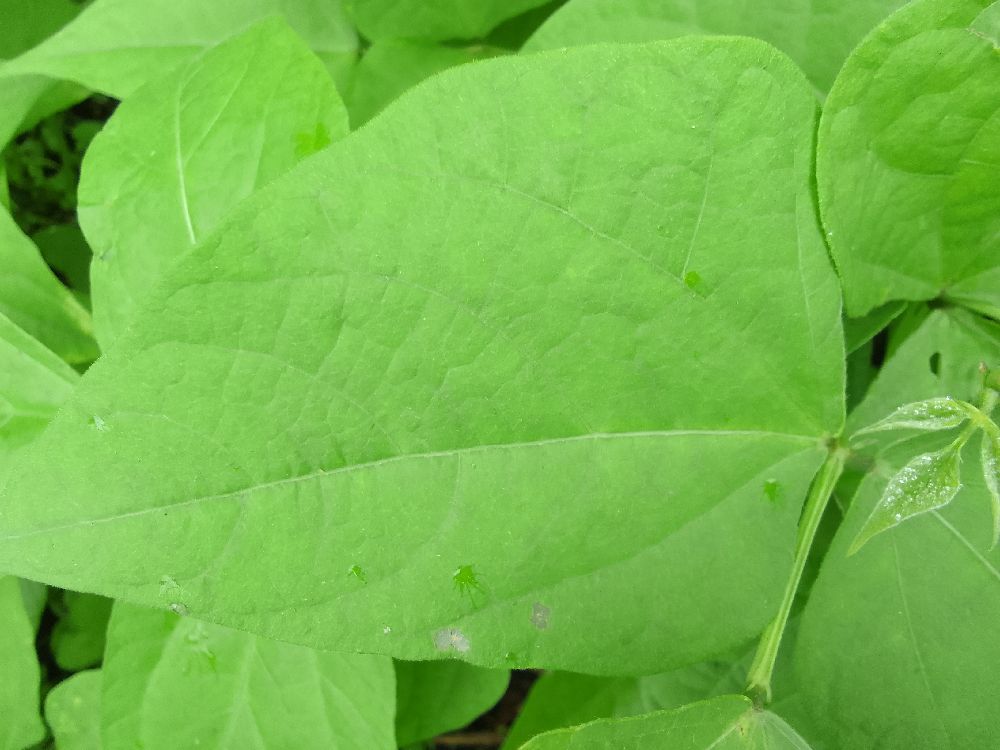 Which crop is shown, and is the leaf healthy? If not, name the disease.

maize, healthy
